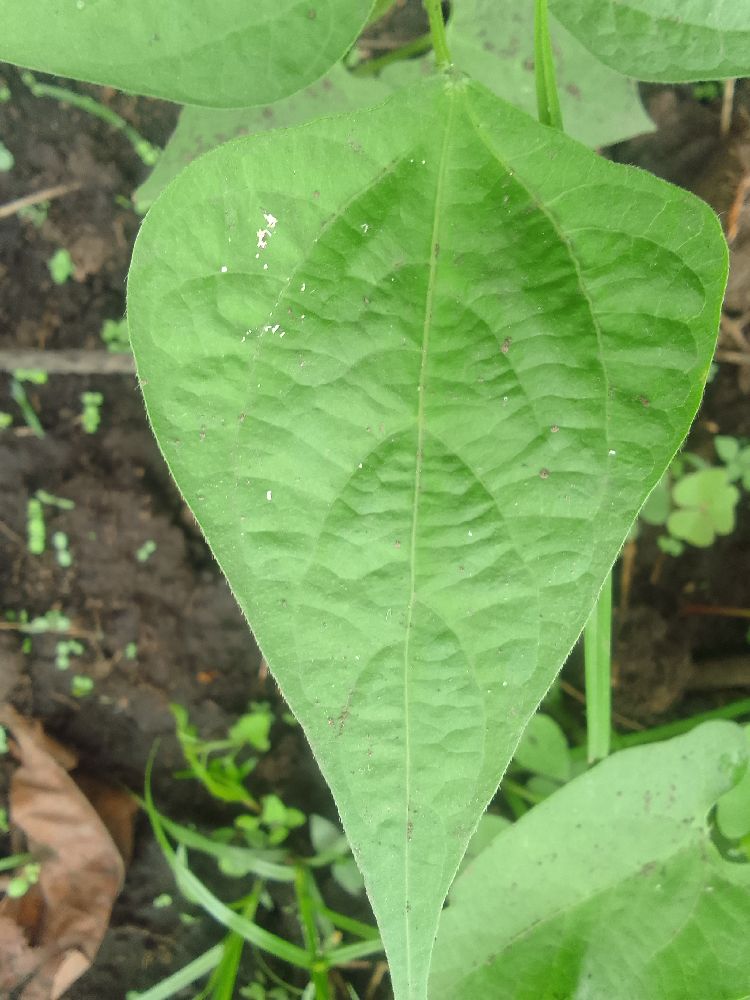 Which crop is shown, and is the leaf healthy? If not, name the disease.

common bean, healthy
